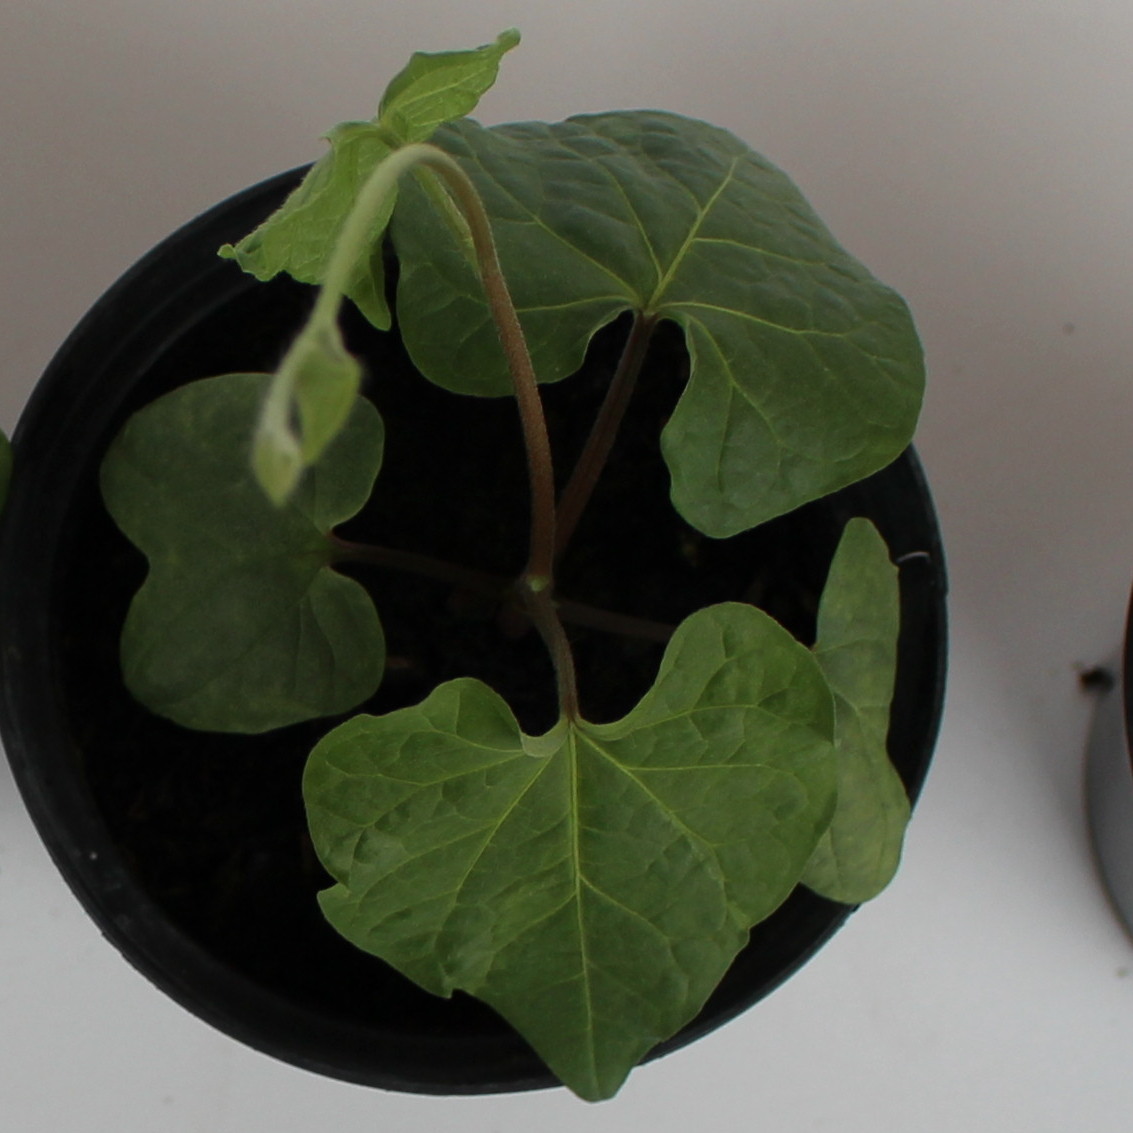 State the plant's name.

Convolvulus arvensis
